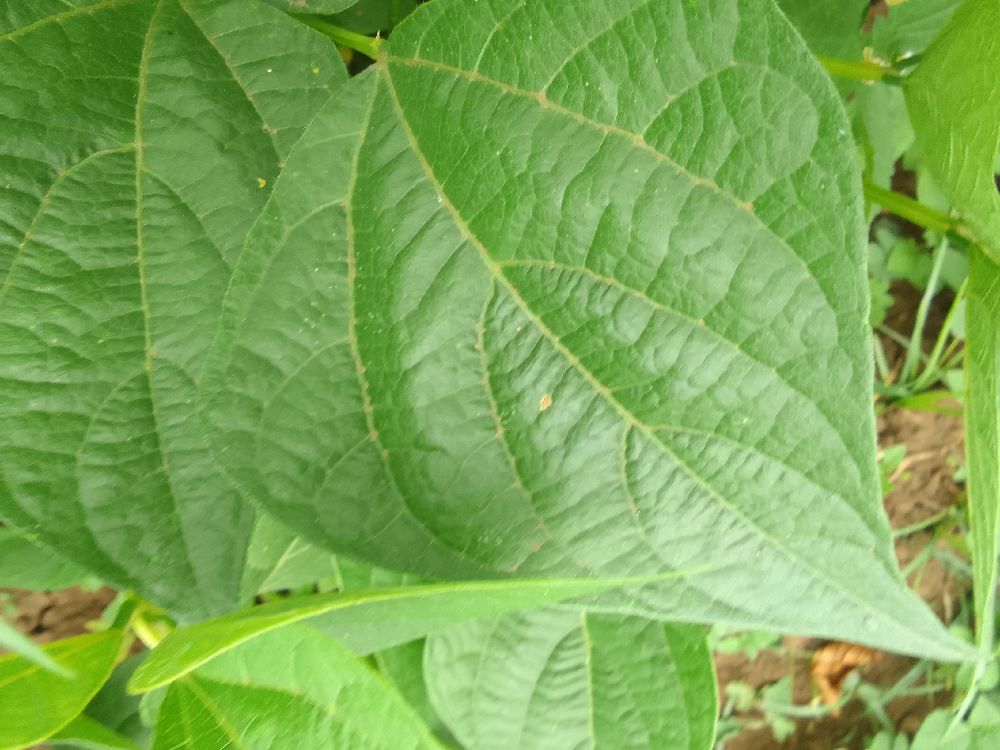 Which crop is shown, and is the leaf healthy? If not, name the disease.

common bean, healthy
